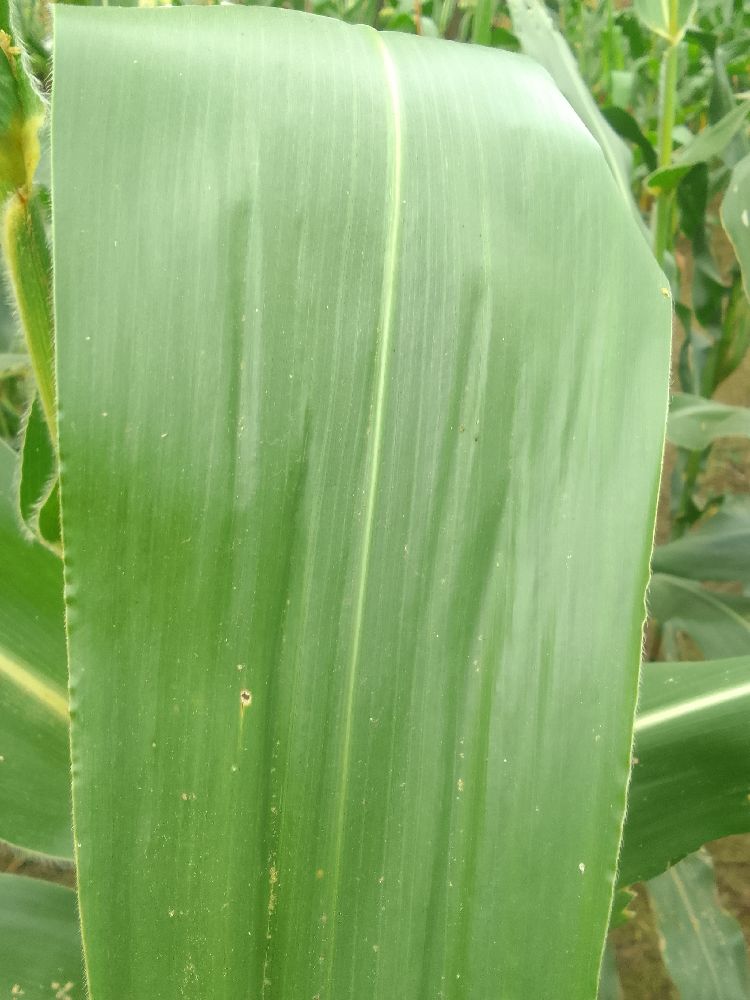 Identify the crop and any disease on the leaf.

maize, healthy
